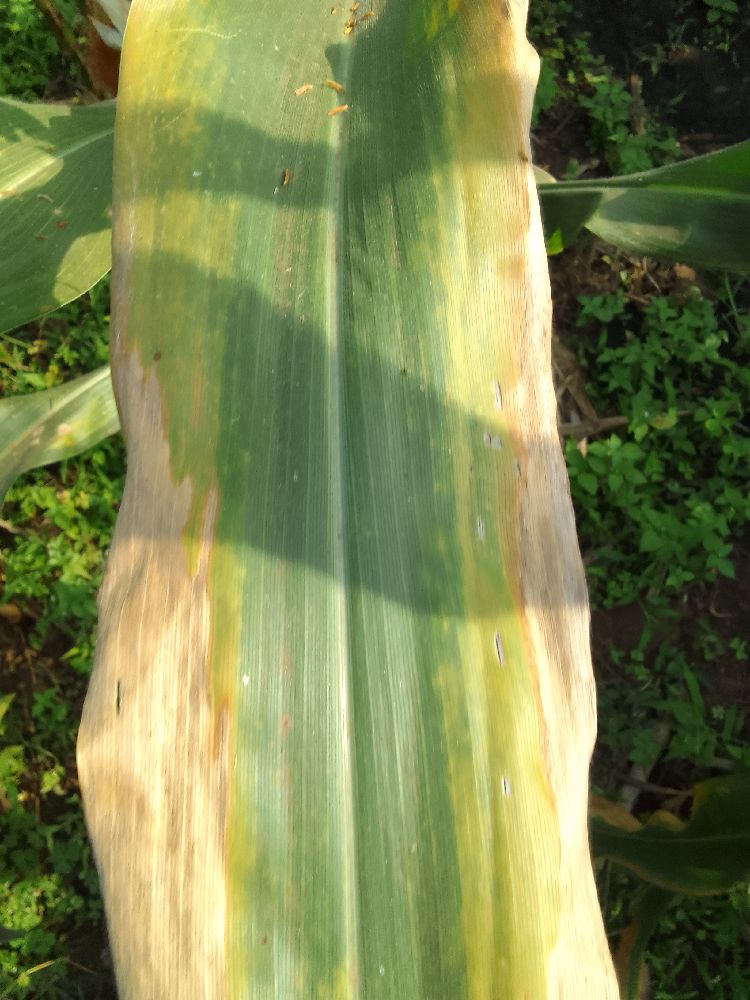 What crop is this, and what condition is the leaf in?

maize, maize lethal necrosis
